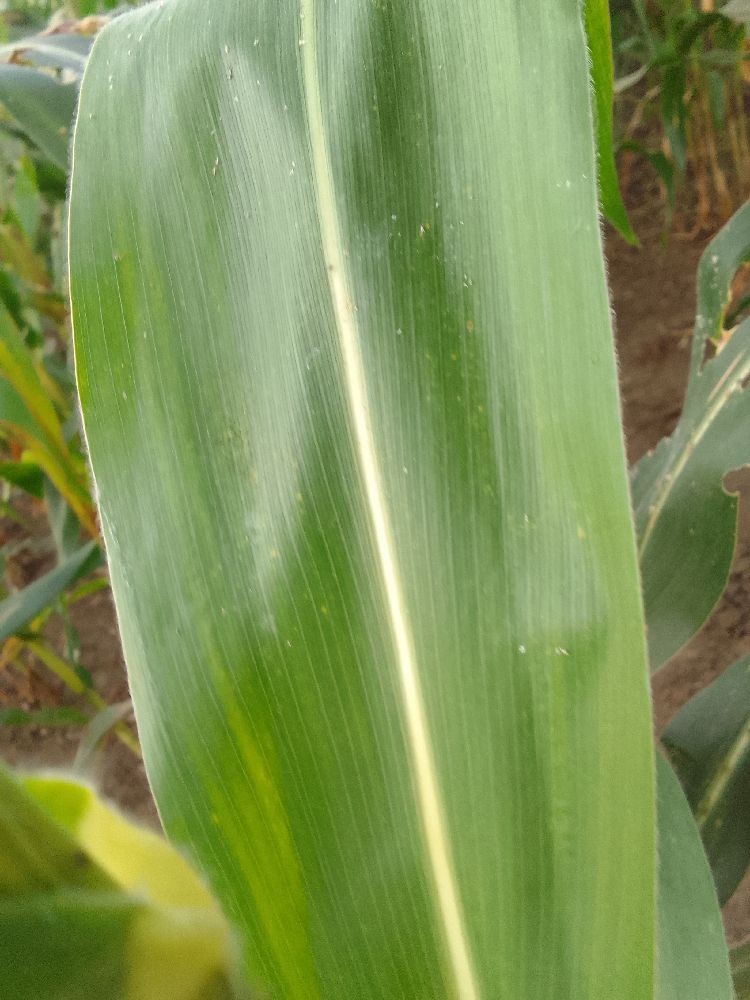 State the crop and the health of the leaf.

maize, healthy
